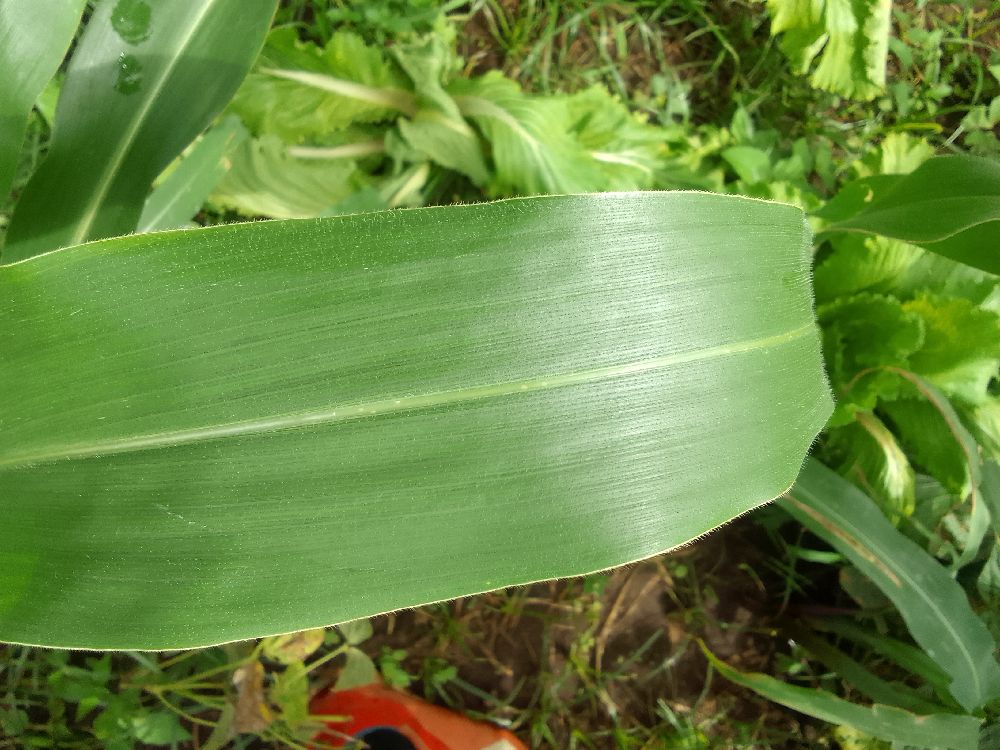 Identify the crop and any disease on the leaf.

maize, healthy
